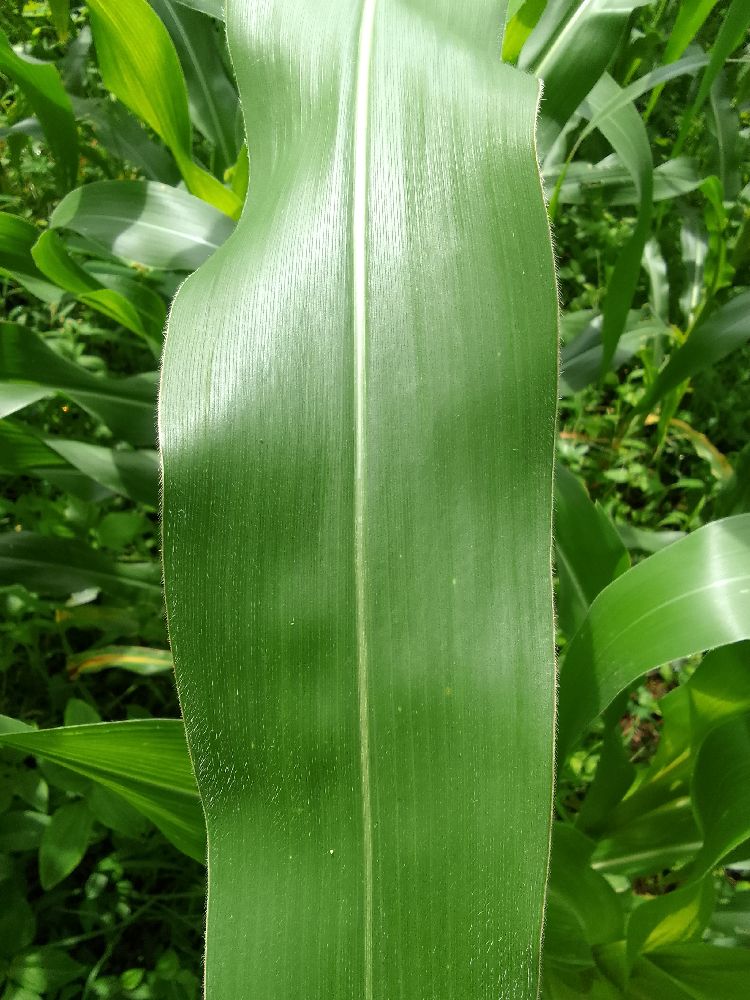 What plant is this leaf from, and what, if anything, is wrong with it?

maize, healthy
